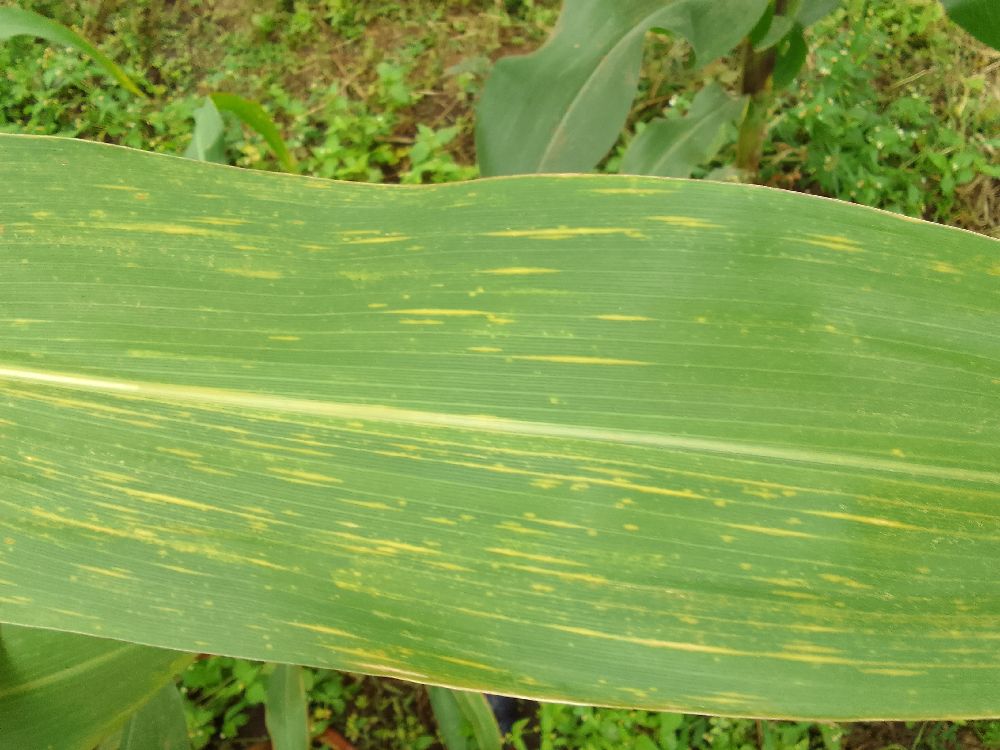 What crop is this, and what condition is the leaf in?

maize, maize lethal necrosis
